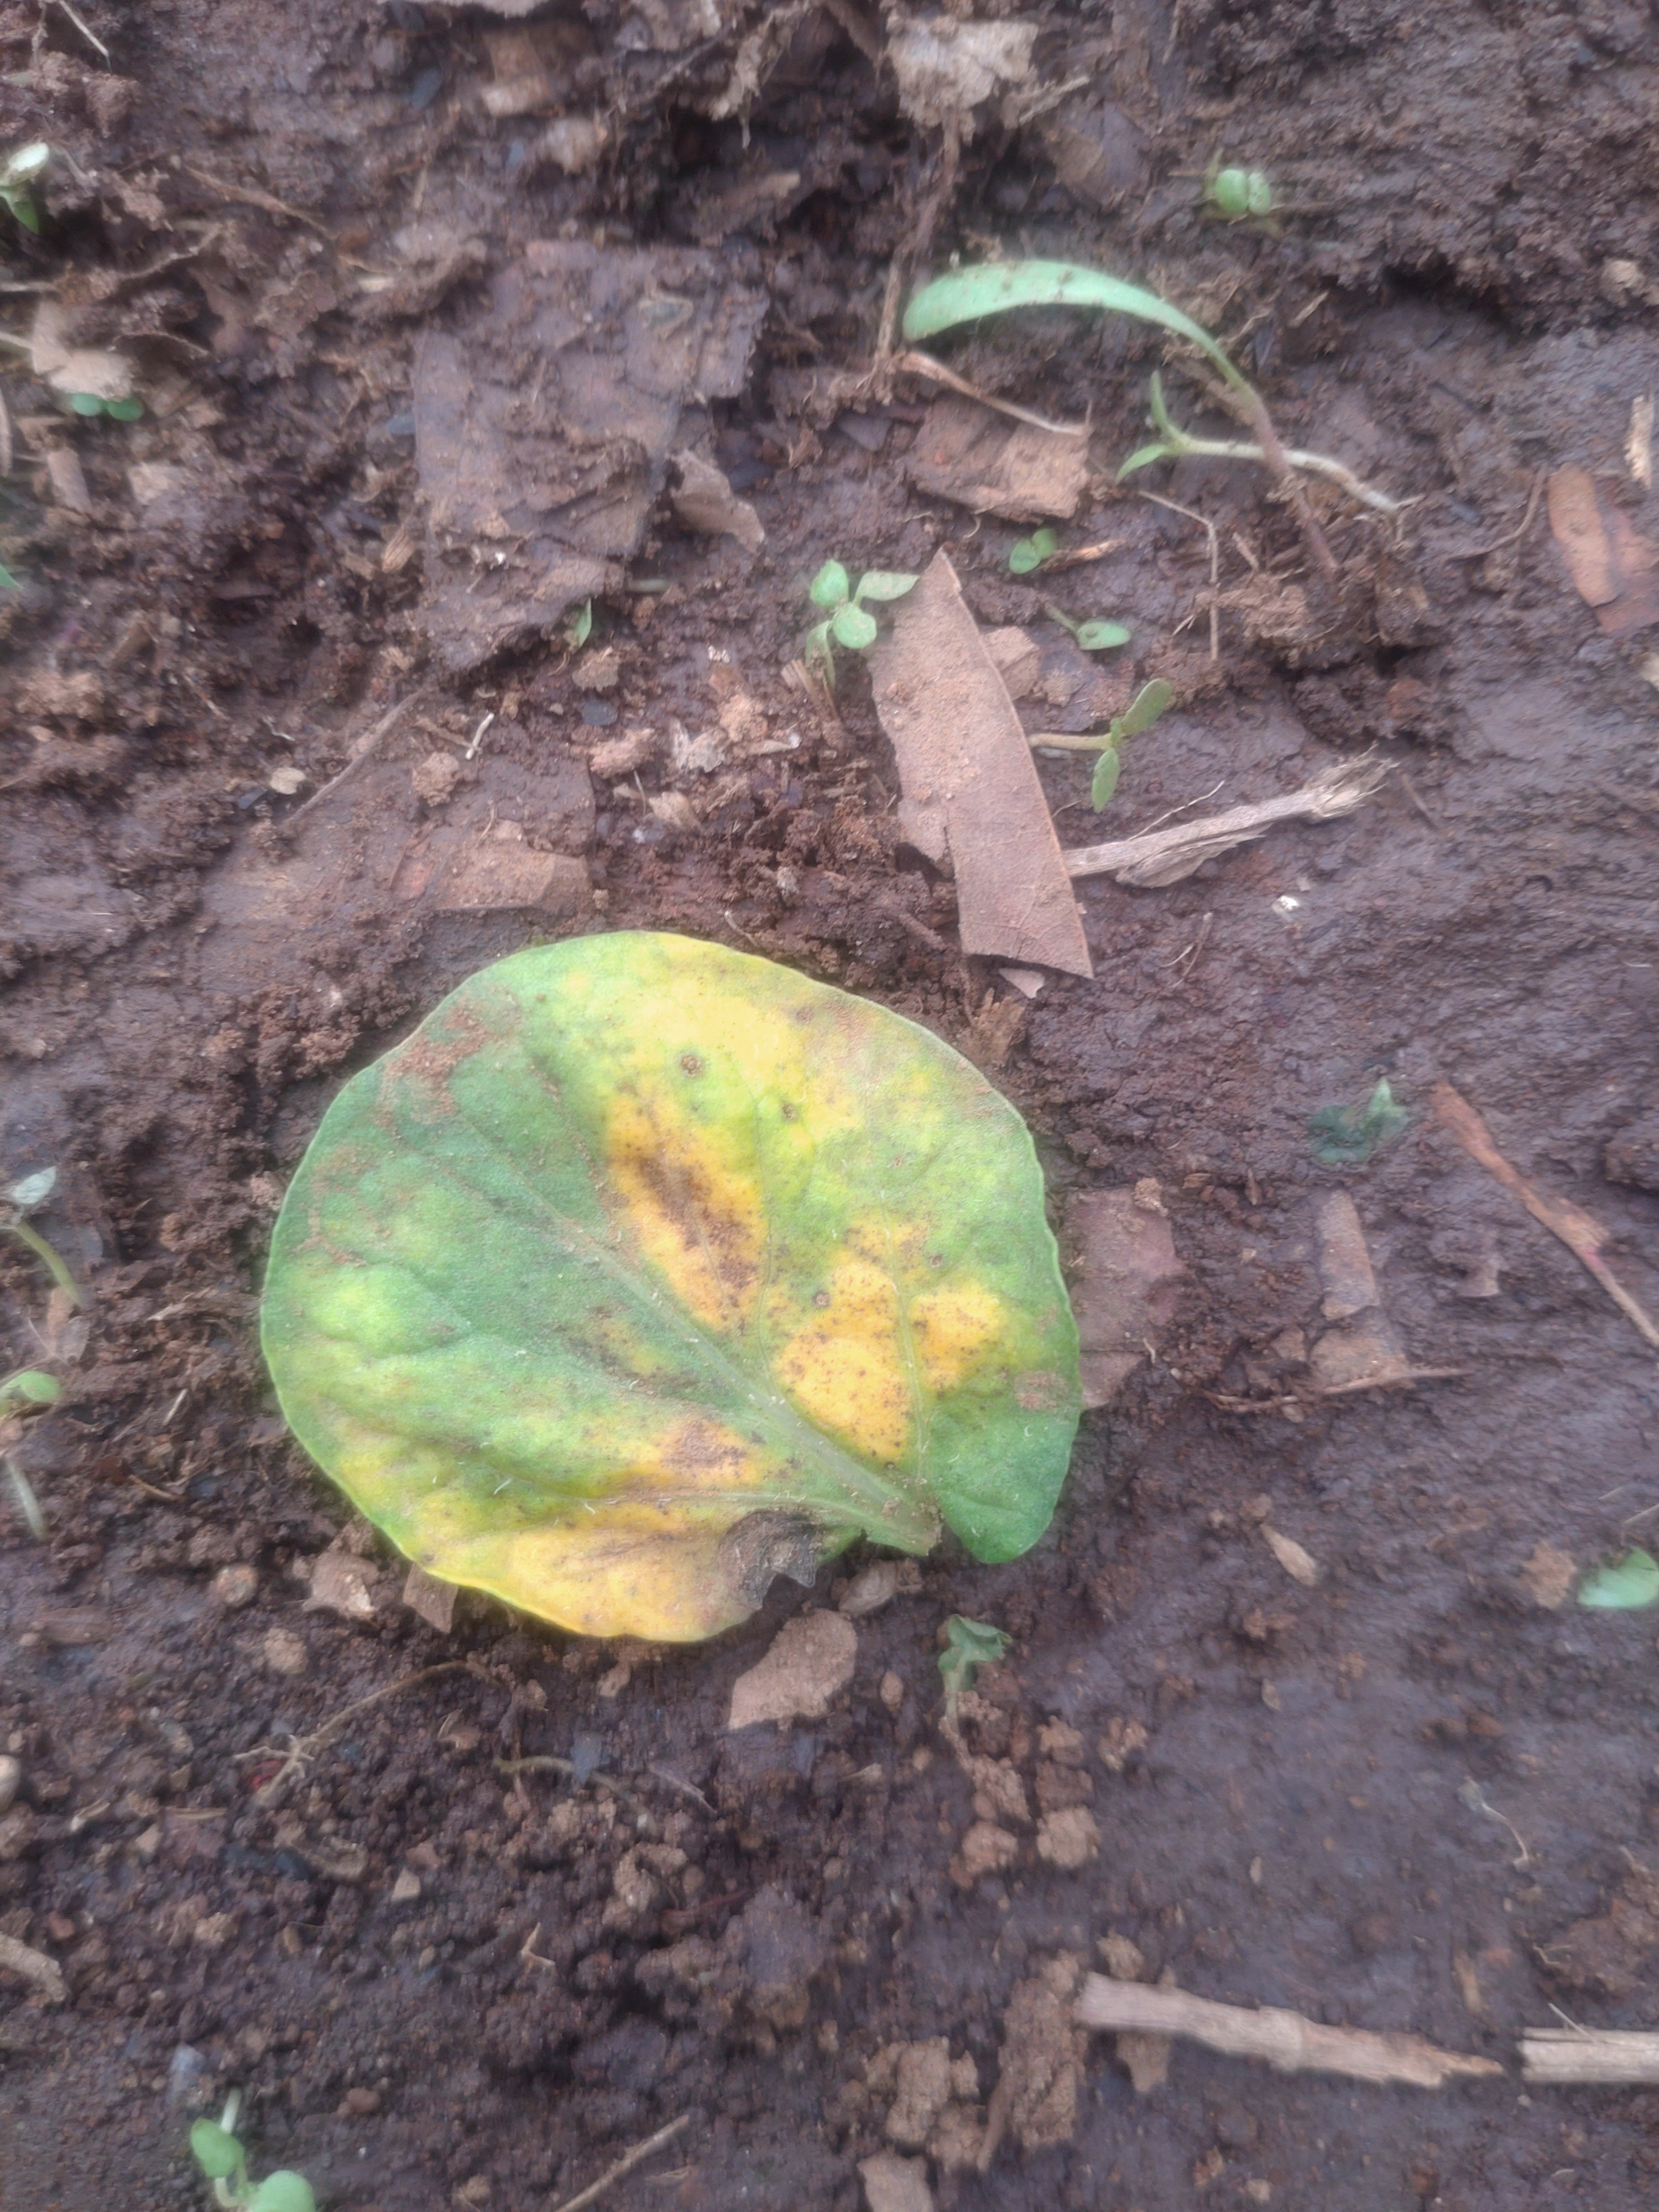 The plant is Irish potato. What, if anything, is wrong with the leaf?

late blight
